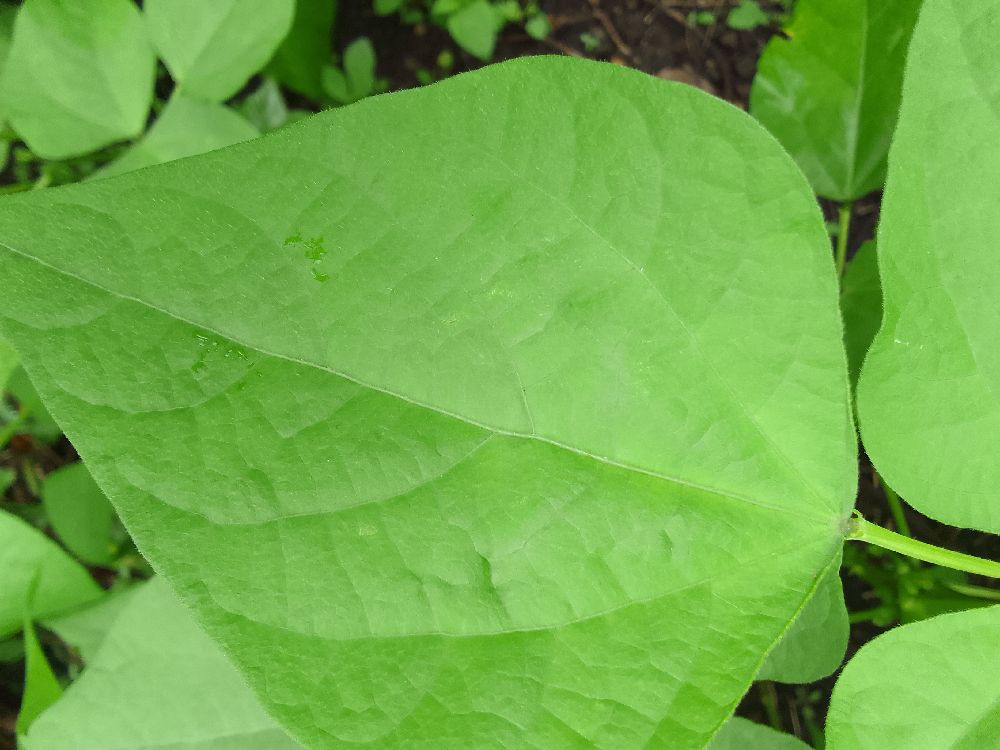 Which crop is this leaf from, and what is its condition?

common bean, healthy
